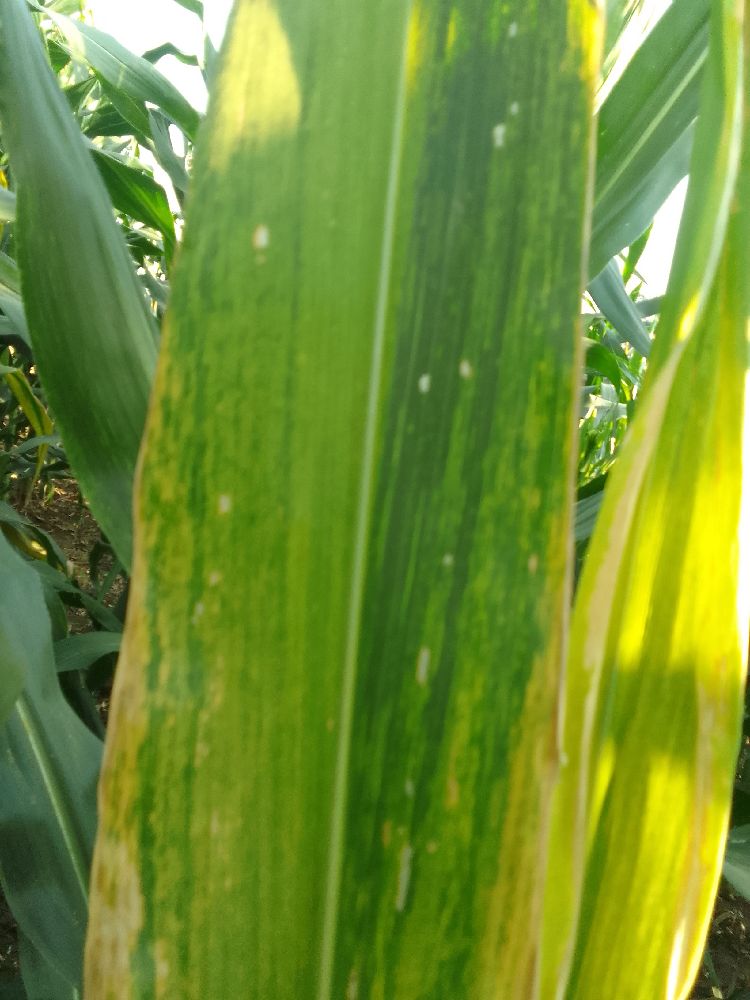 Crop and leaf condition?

maize, maize lethal necrosis
